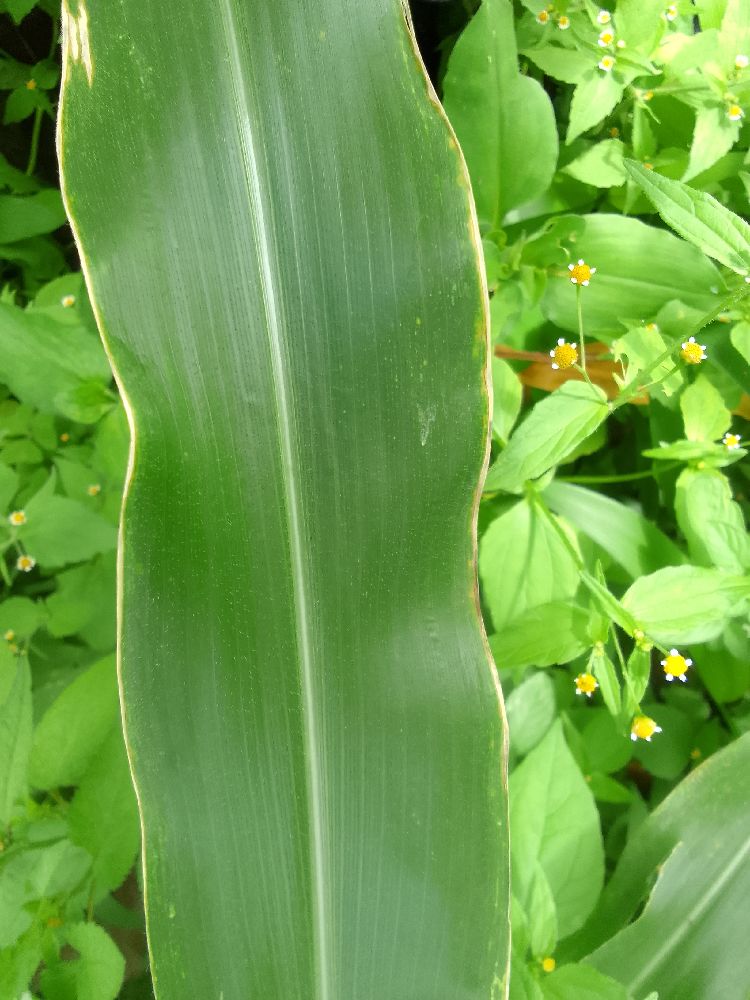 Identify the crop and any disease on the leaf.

maize, healthy
